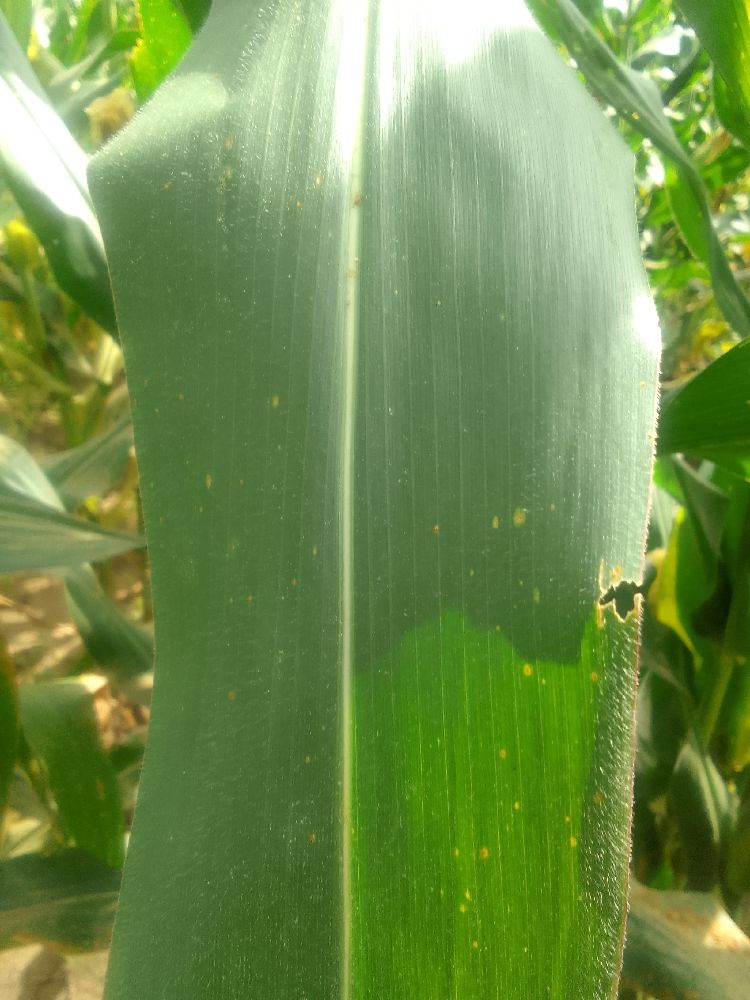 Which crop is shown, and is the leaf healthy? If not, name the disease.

maize, healthy
